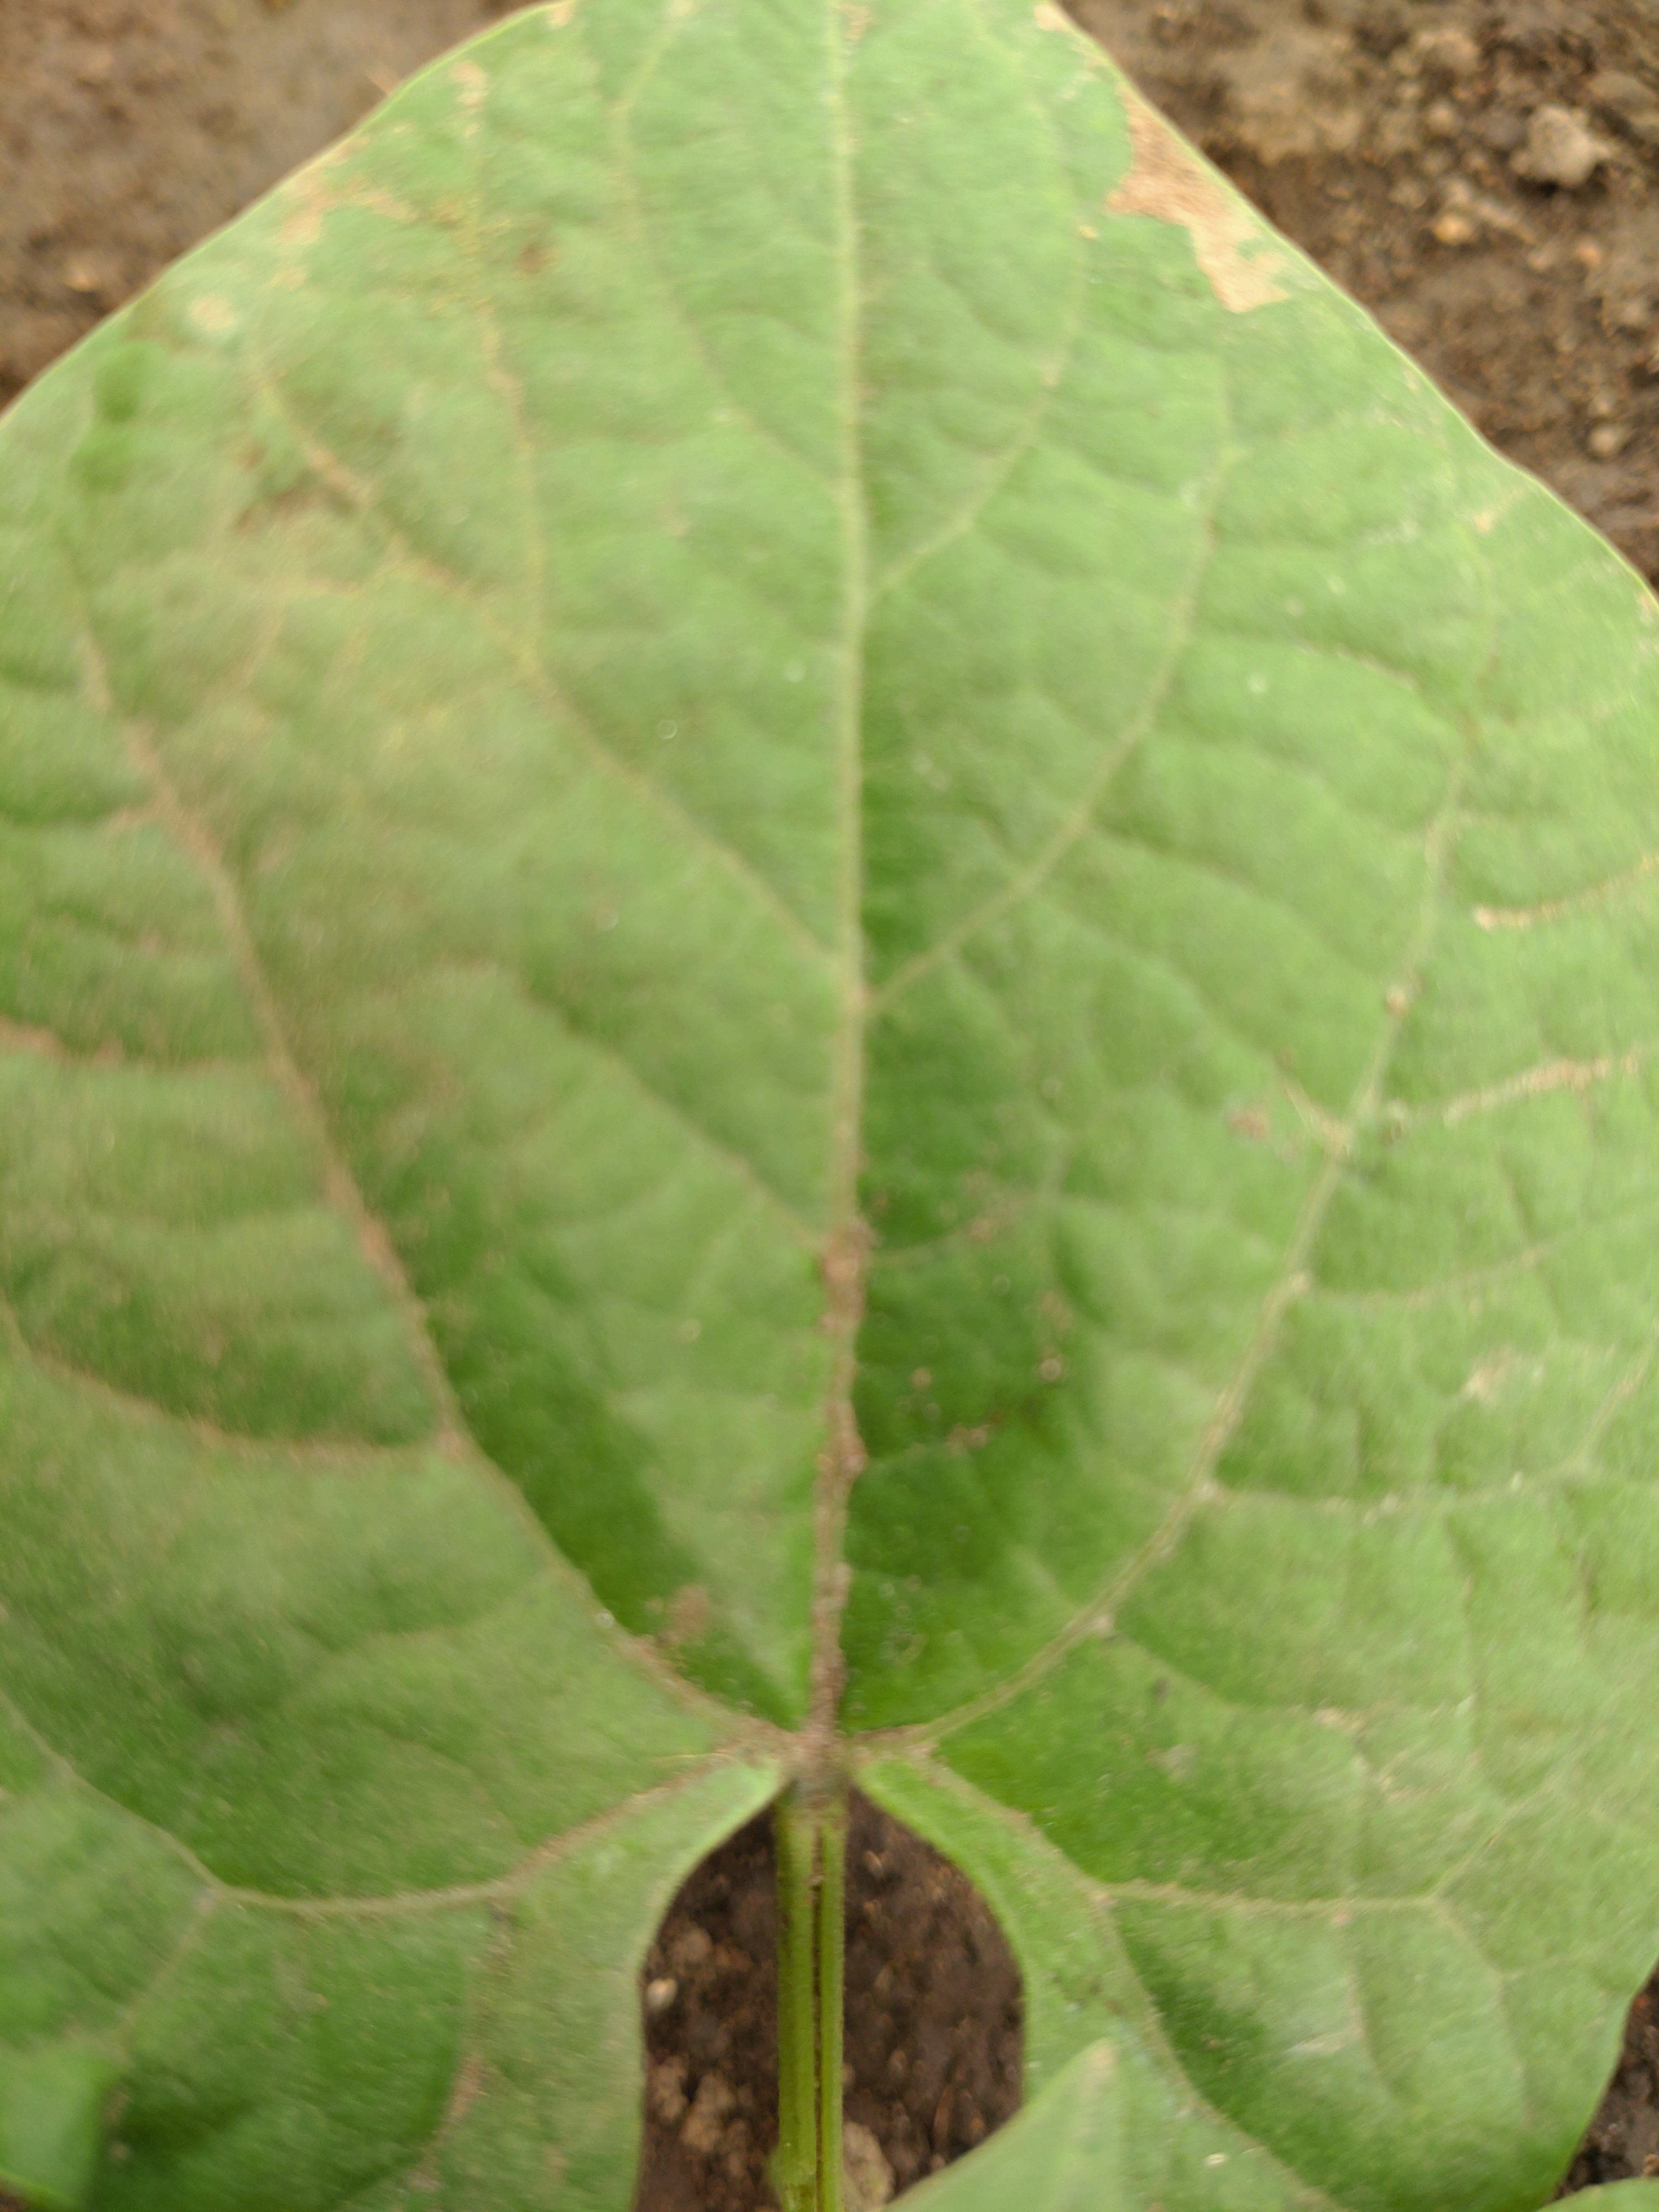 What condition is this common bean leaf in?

healthy
